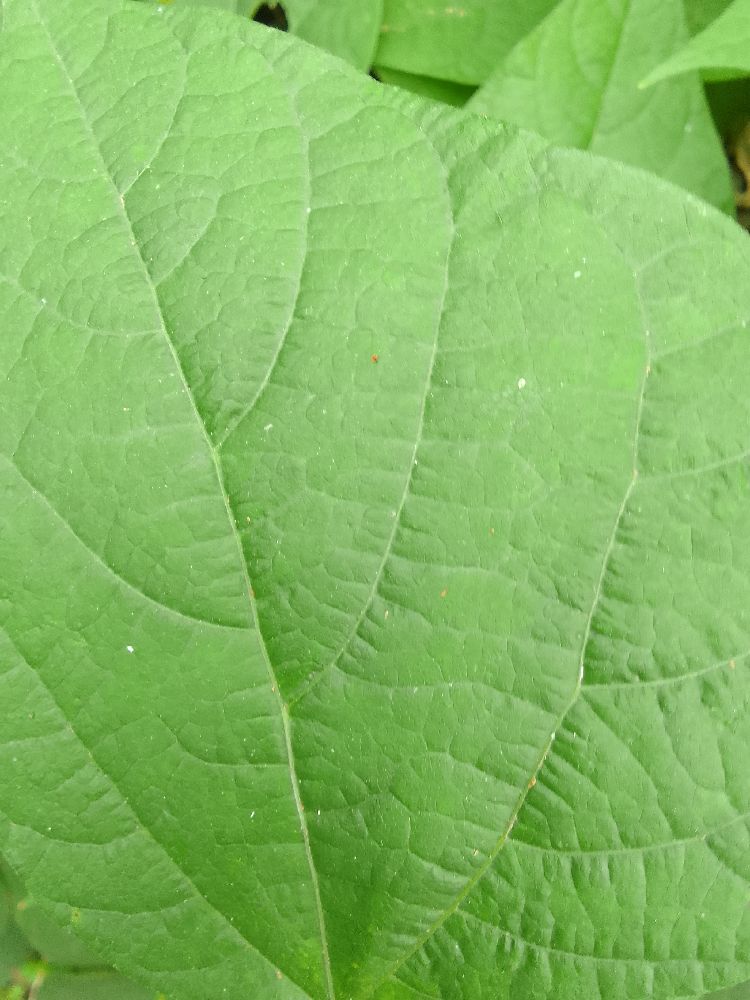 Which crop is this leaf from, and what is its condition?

common bean, healthy
